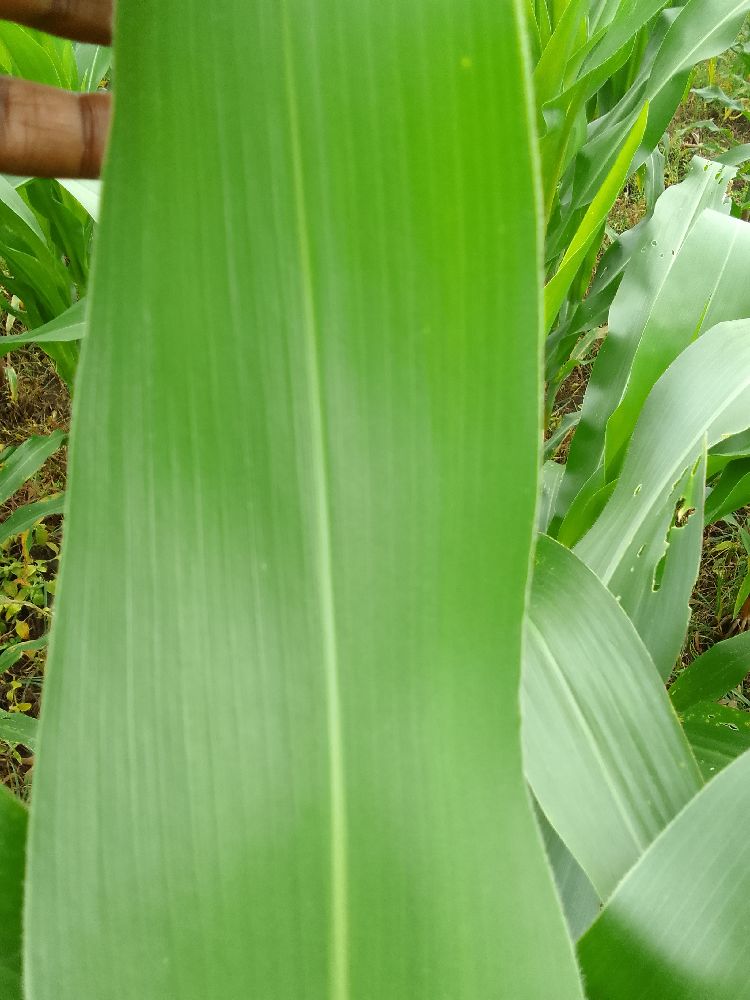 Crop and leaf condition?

maize, healthy
